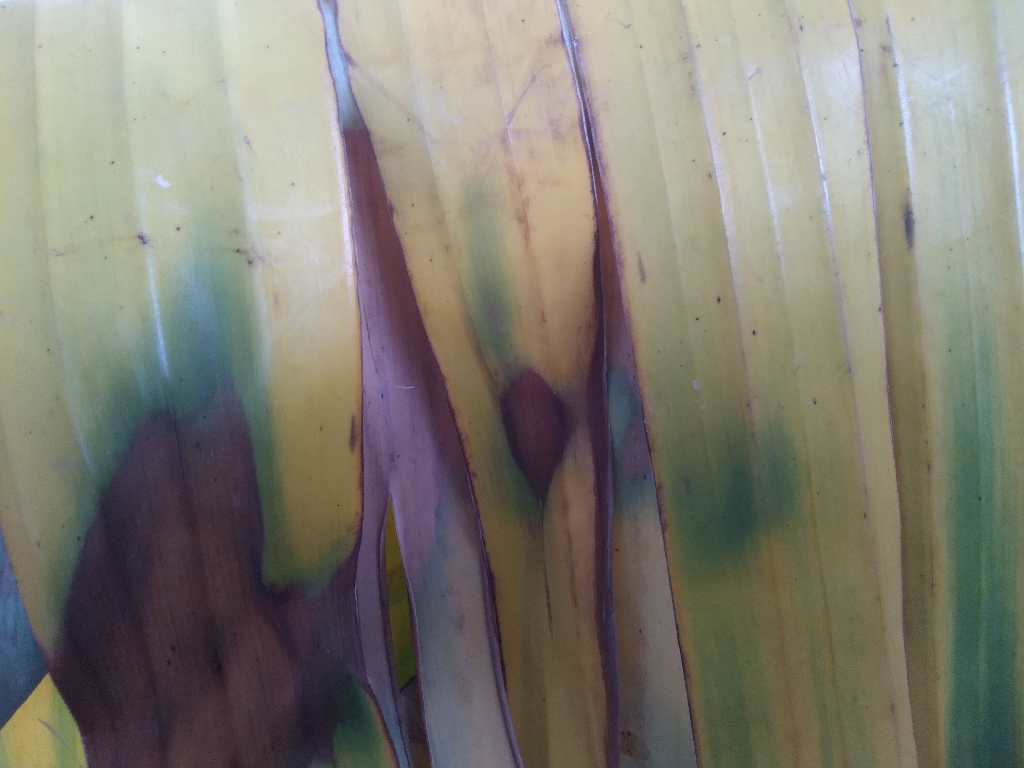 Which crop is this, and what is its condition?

banana, fusarium wilt race 1
